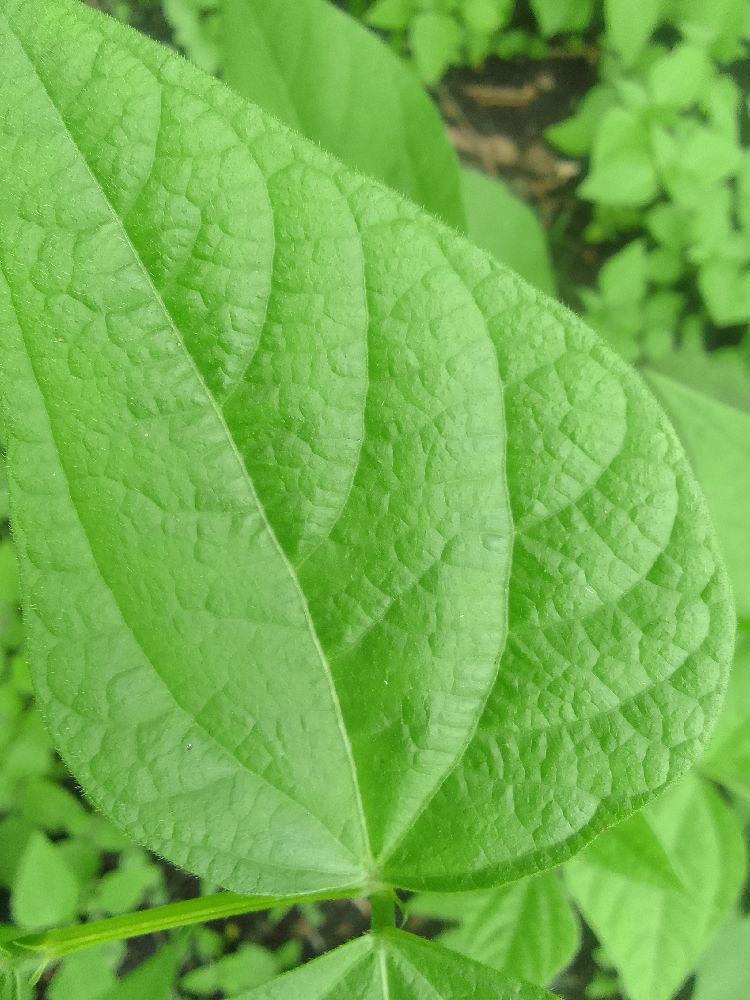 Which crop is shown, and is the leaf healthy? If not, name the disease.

common bean, healthy
